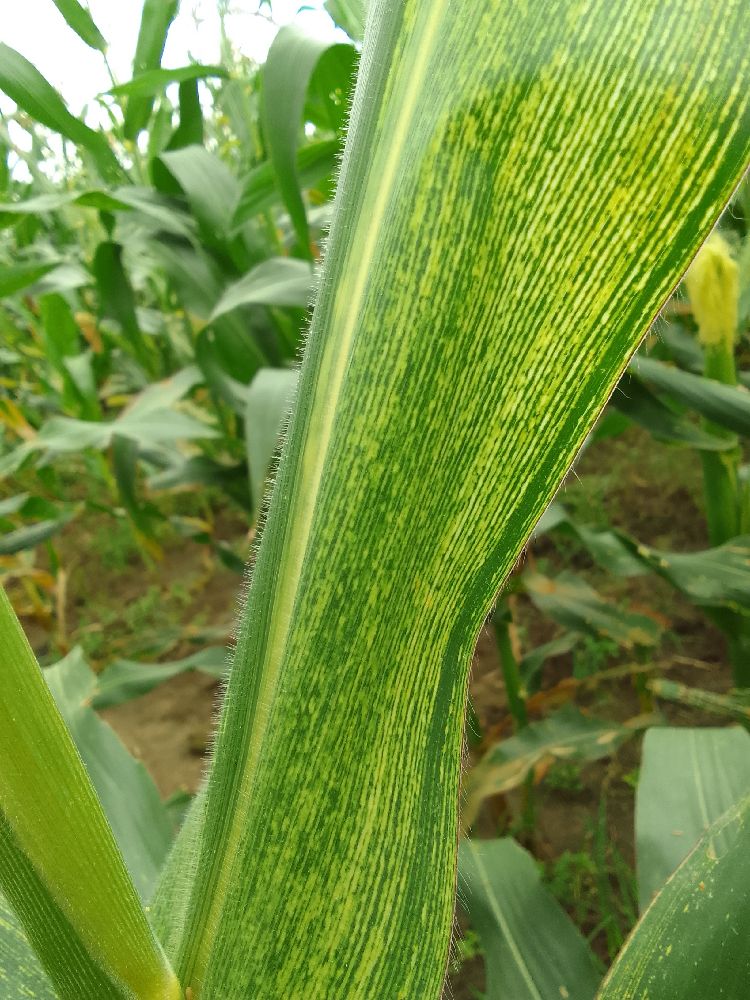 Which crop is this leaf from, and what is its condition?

maize, maize streak virus
